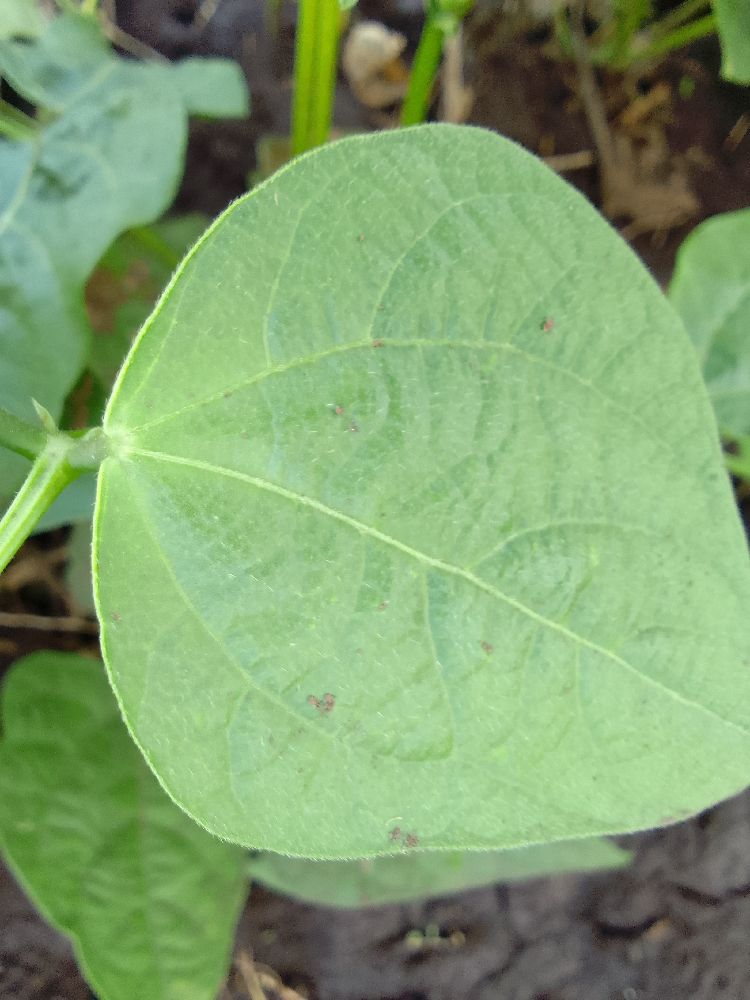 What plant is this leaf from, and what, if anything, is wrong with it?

common bean, healthy
